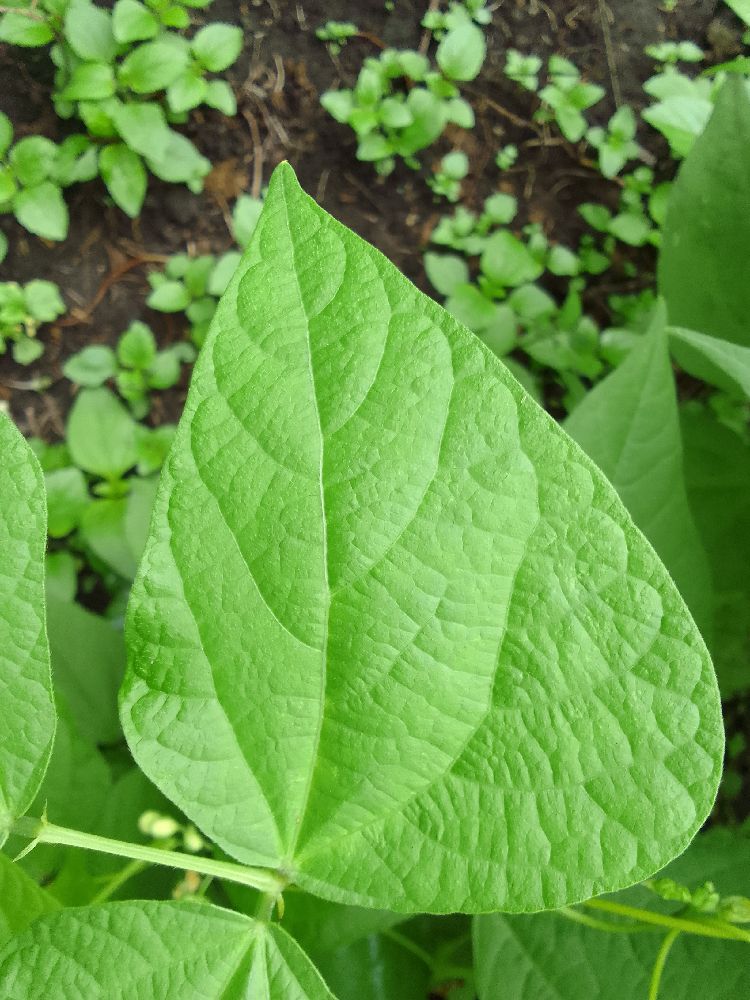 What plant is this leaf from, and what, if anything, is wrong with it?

common bean, healthy
